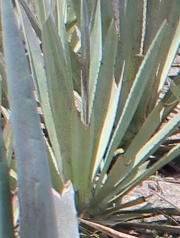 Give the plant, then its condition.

agave, yellow
